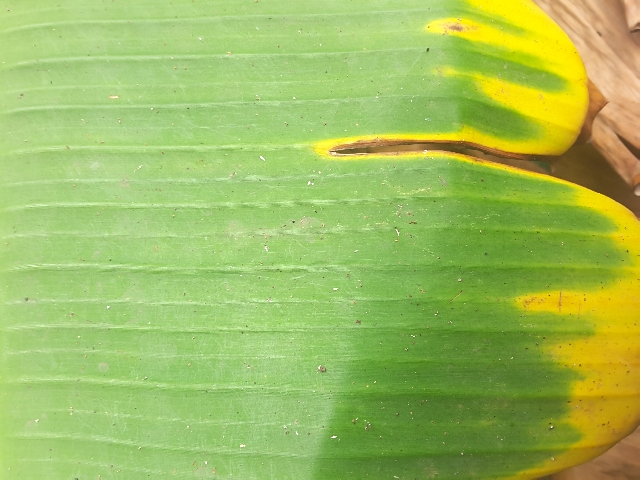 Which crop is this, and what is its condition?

banana, fusarium wilt race 1
